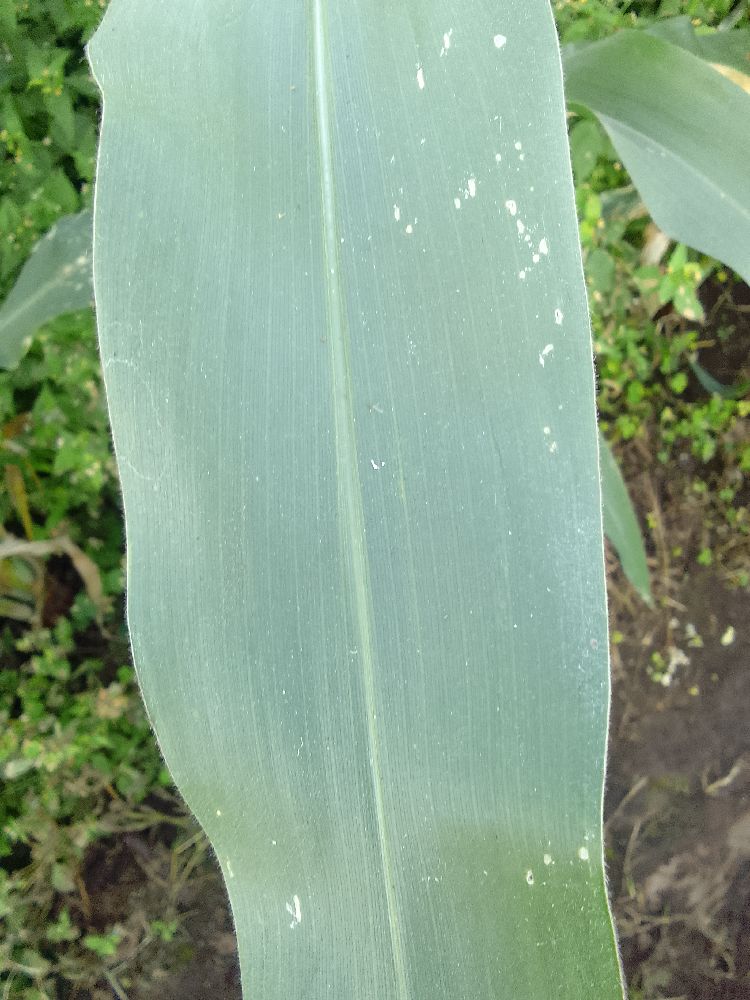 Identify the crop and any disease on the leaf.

maize, healthy
